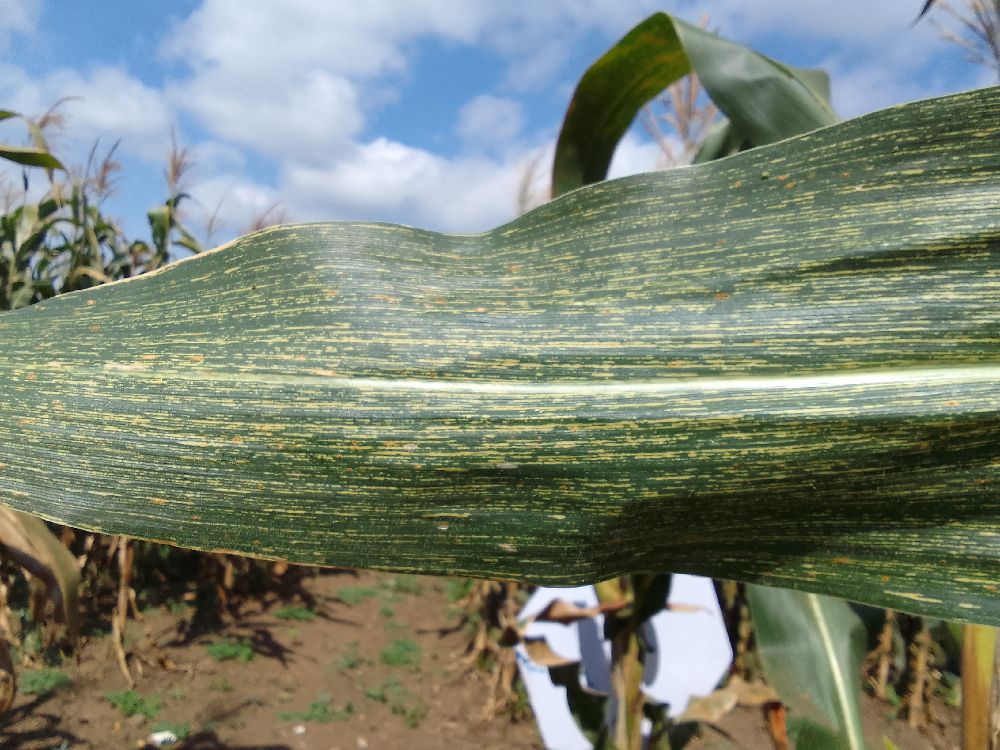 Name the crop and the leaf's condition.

maize, maize streak virus
